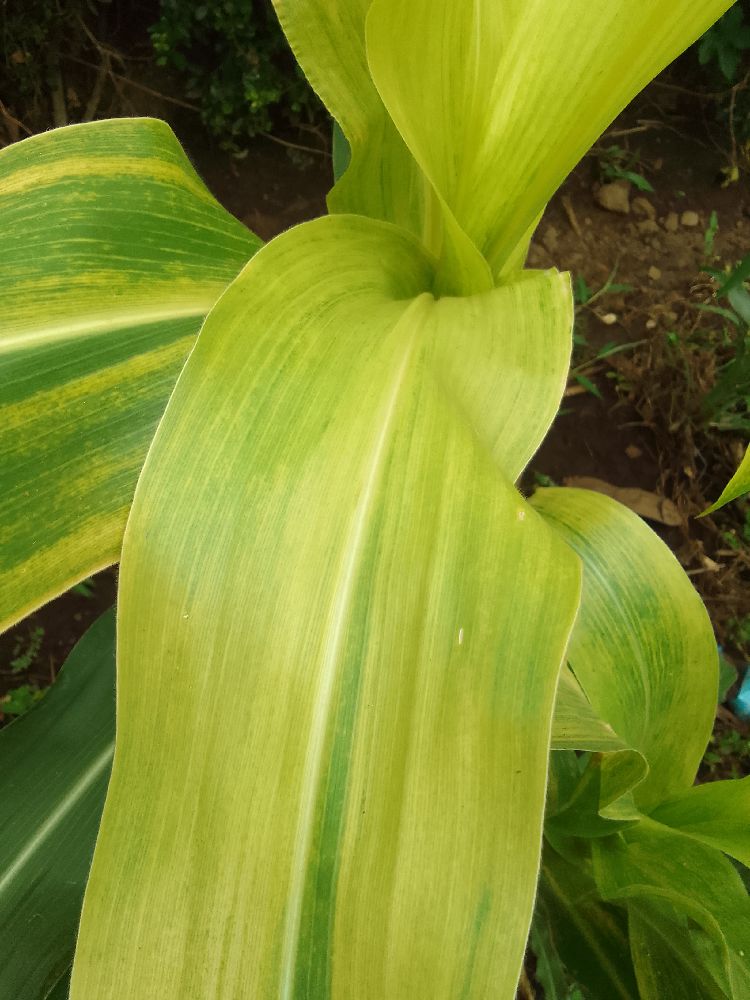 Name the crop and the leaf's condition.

maize, maize lethal necrosis
